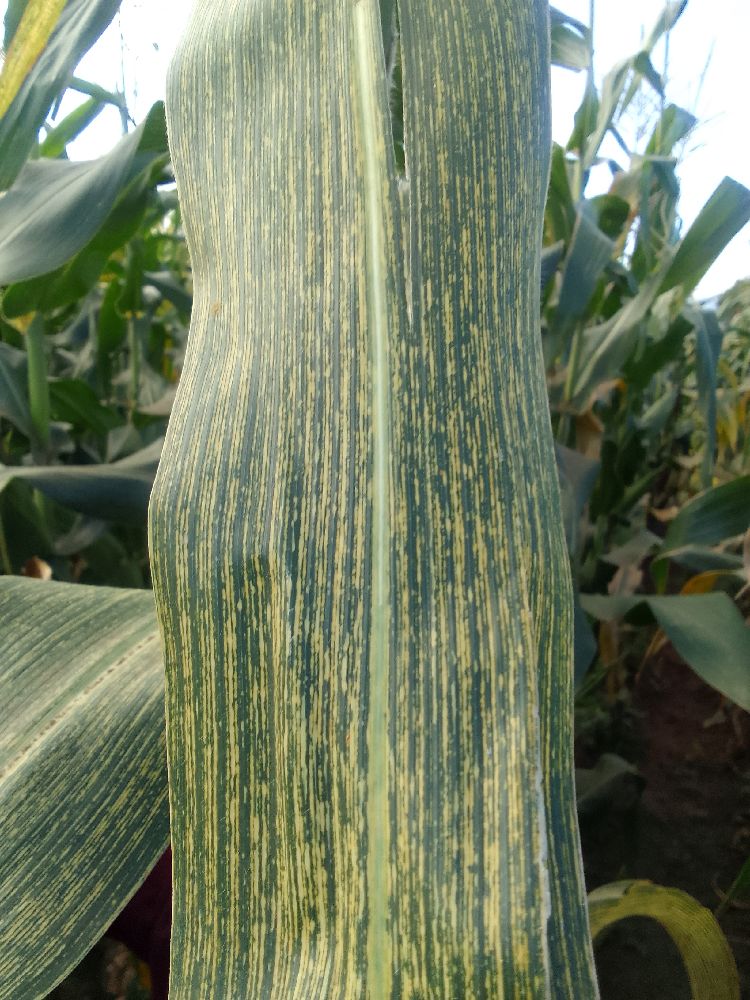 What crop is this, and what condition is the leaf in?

maize, maize streak virus
